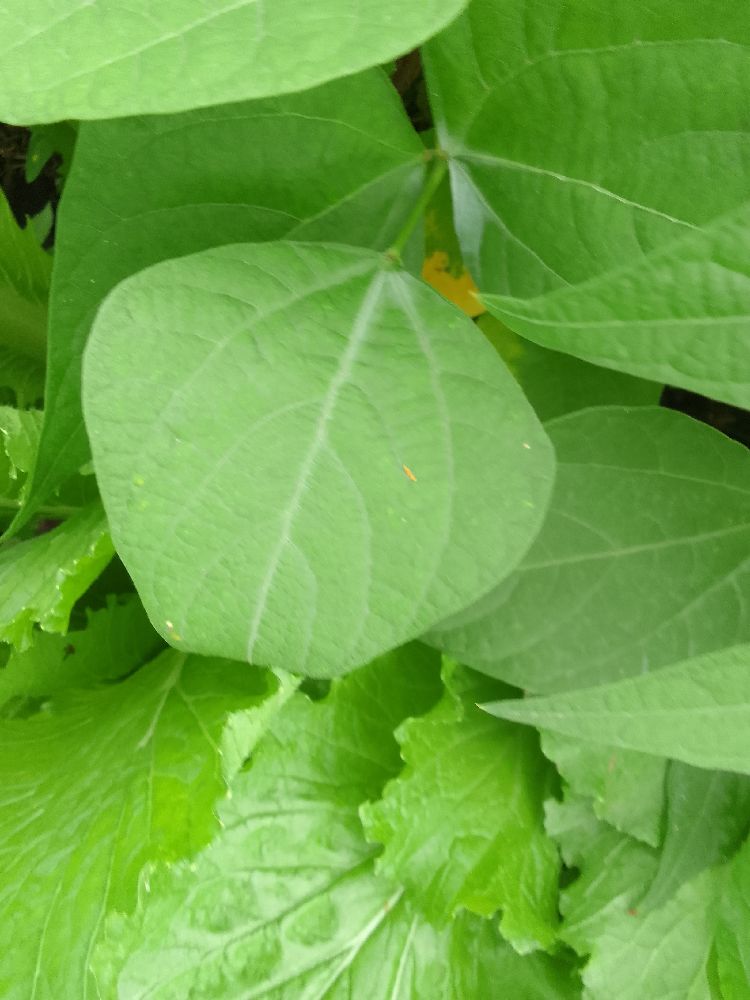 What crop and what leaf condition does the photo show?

common bean, healthy
